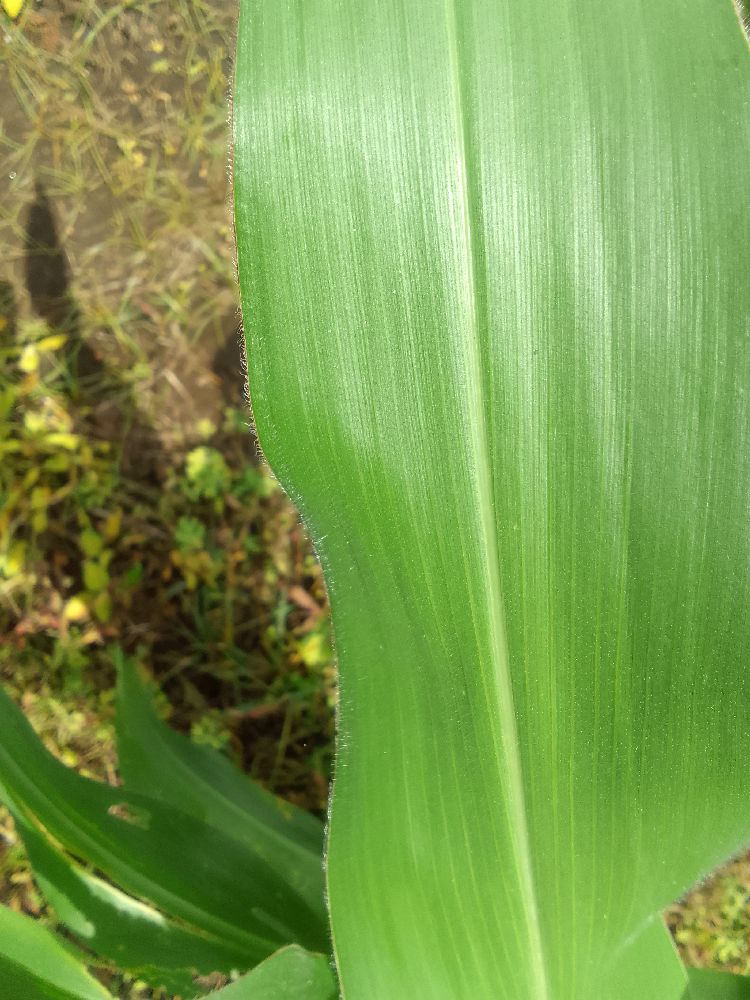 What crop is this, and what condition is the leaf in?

maize, healthy
